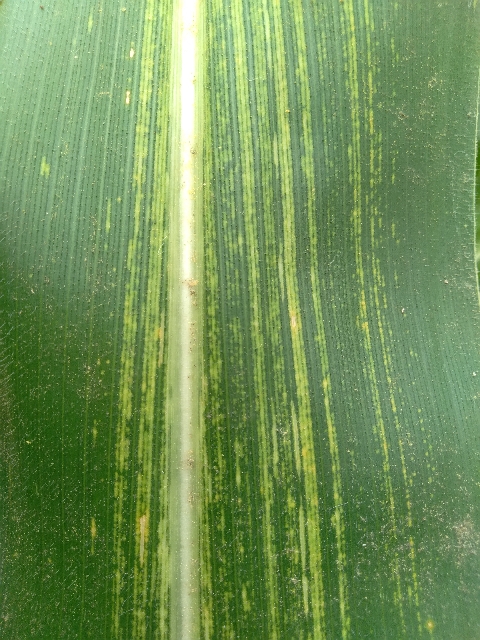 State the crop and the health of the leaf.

maize, maize streak virus
